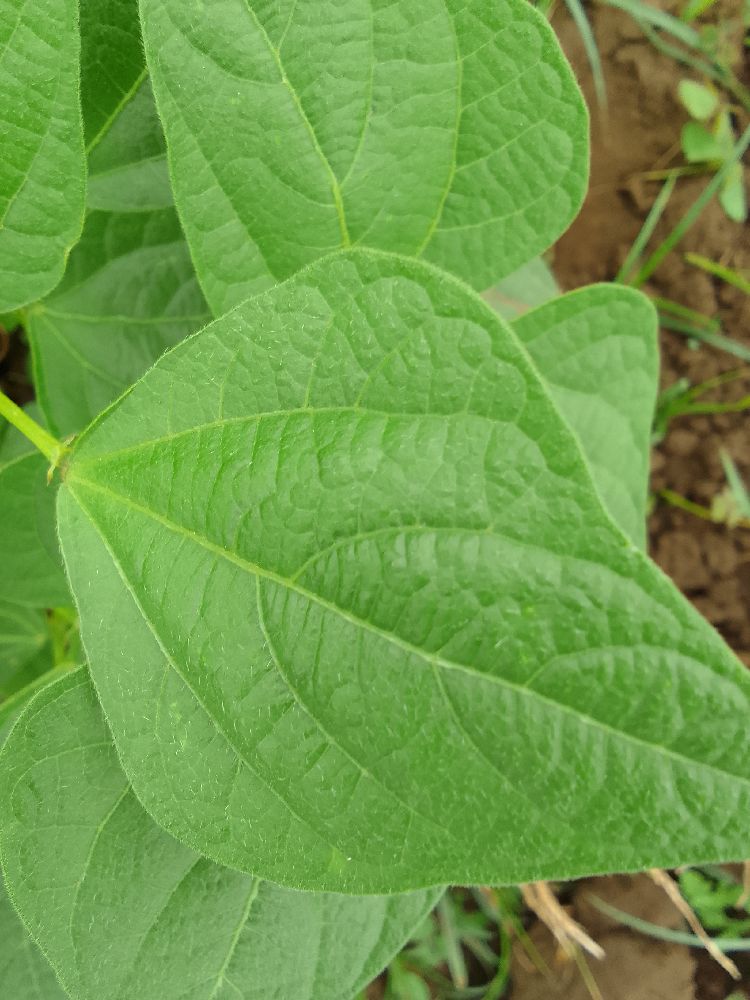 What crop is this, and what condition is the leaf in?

common bean, healthy
